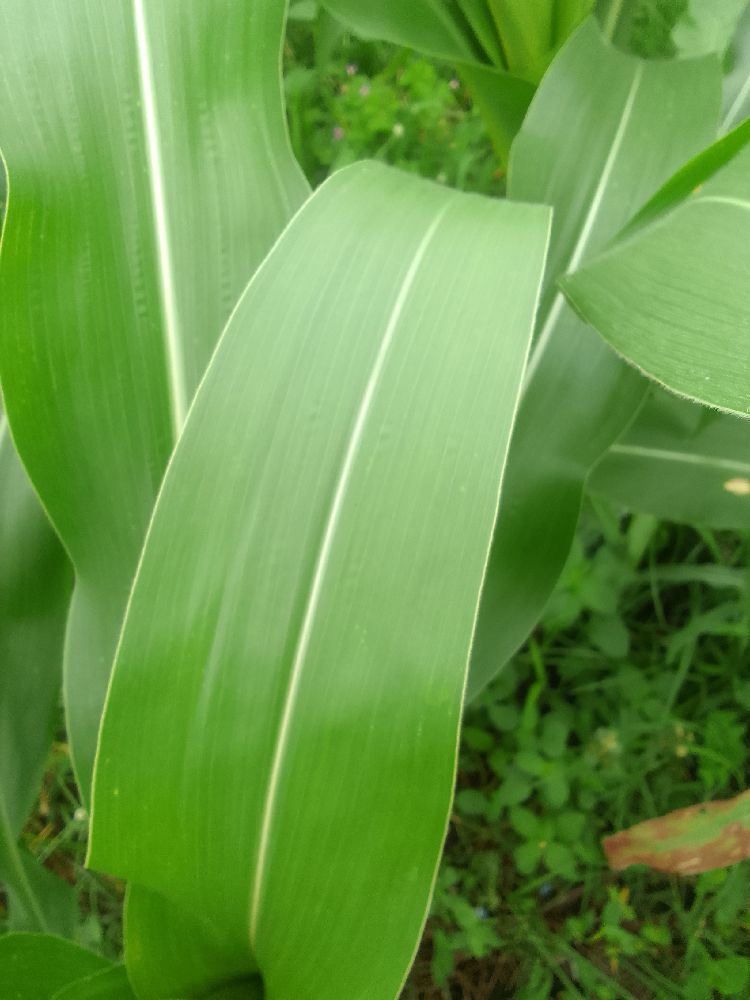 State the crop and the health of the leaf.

maize, healthy
